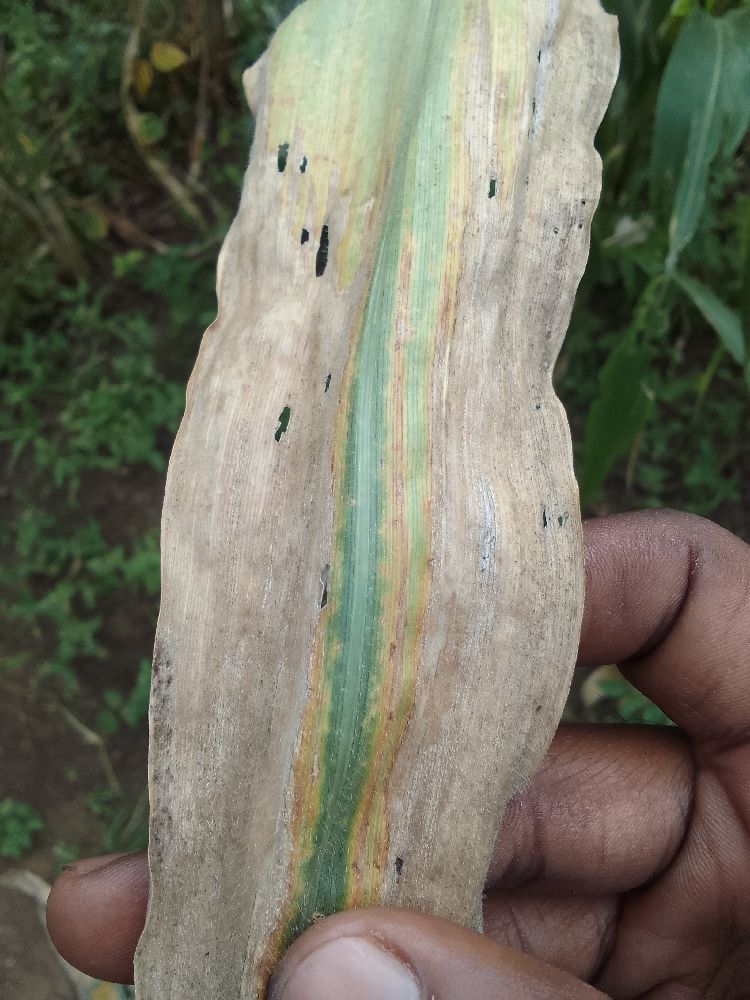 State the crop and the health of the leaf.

maize, maize lethal necrosis
